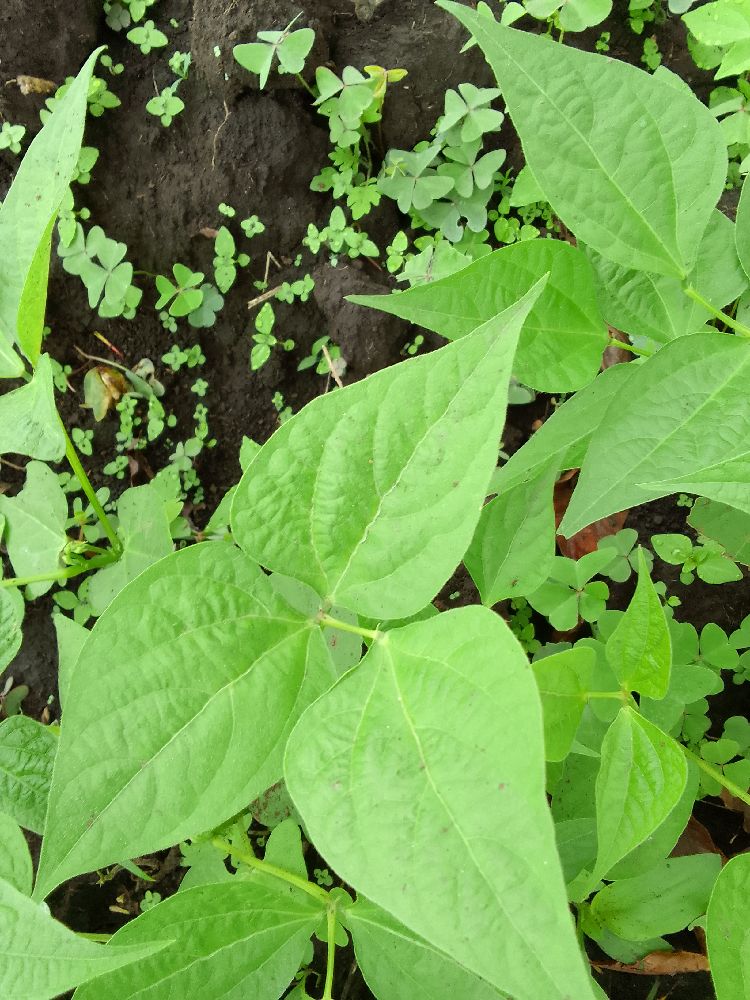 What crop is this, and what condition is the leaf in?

common bean, healthy
